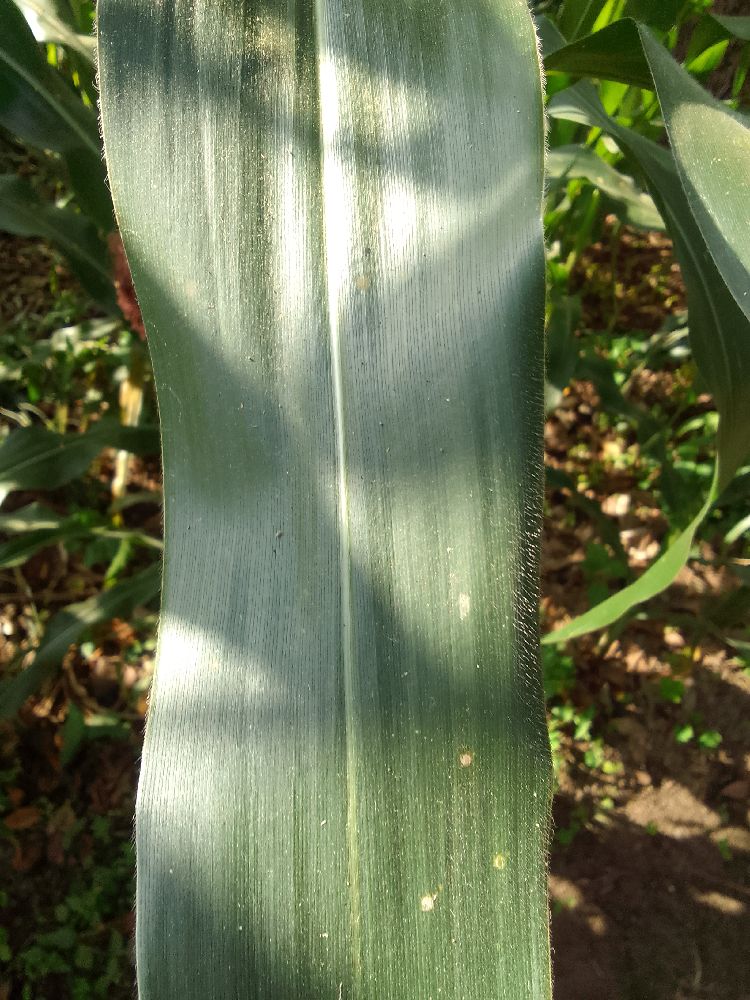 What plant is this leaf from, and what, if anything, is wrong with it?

maize, healthy
